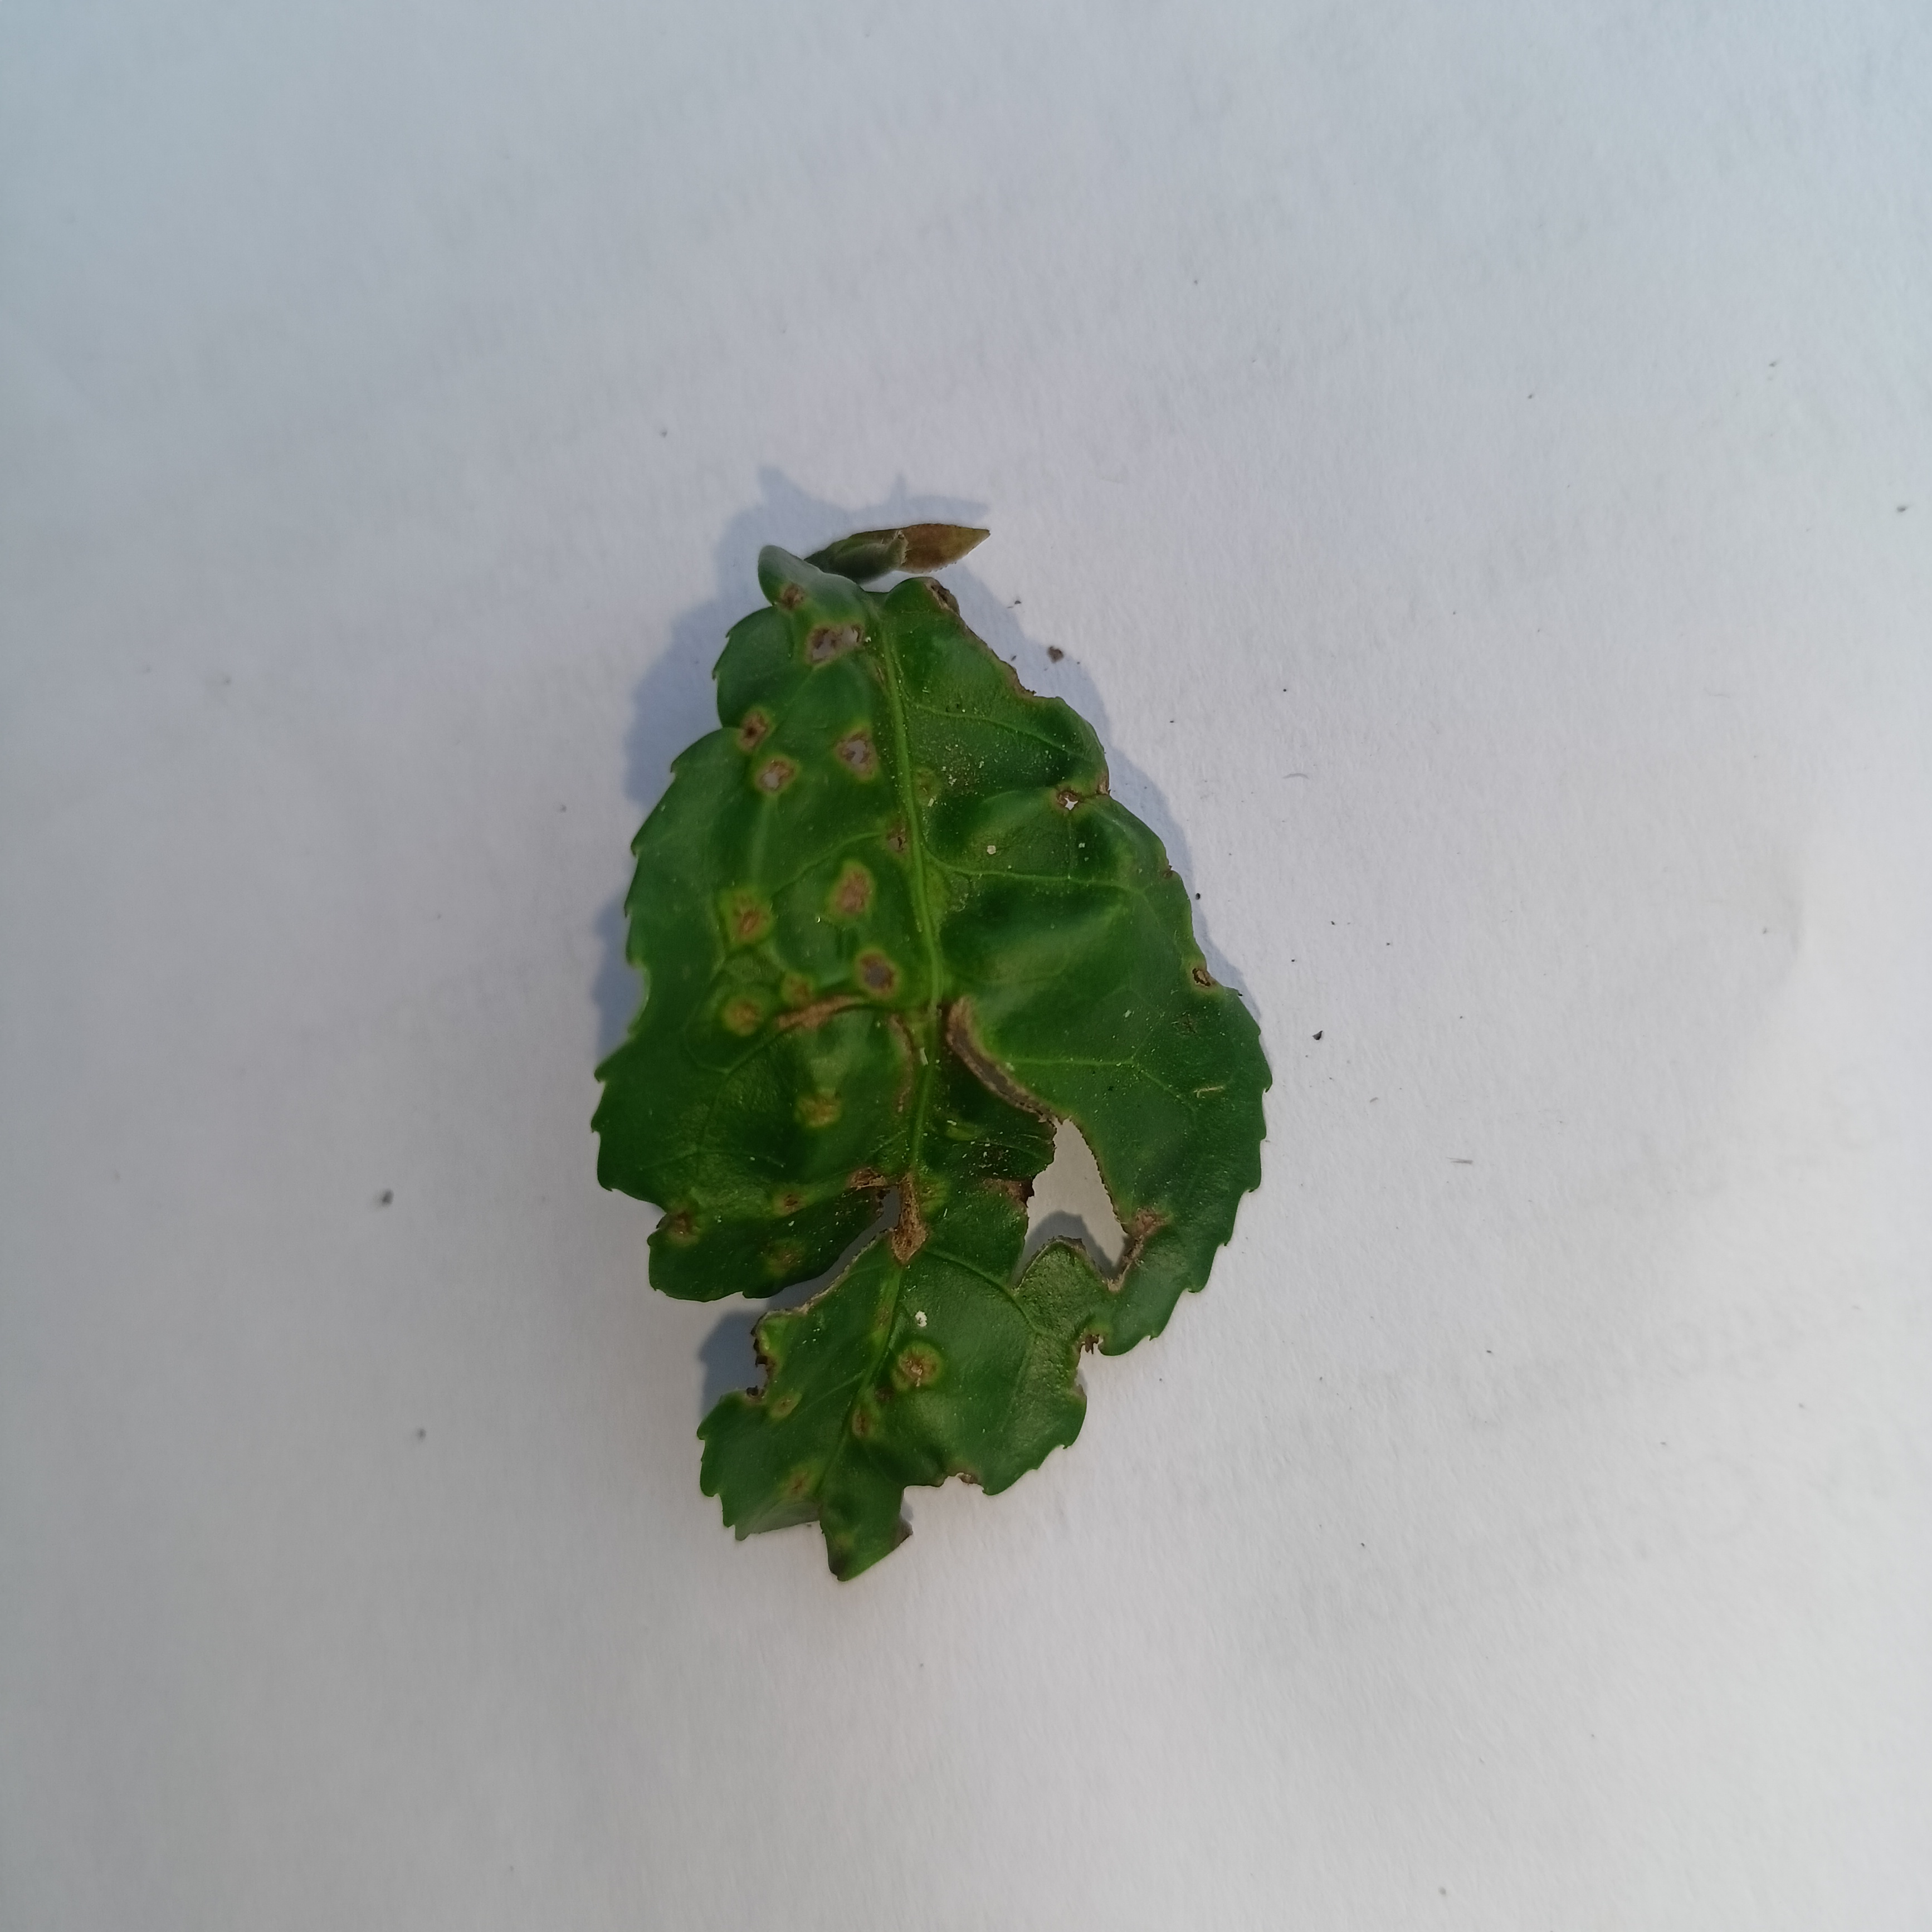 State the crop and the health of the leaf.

tea, helopeltis
